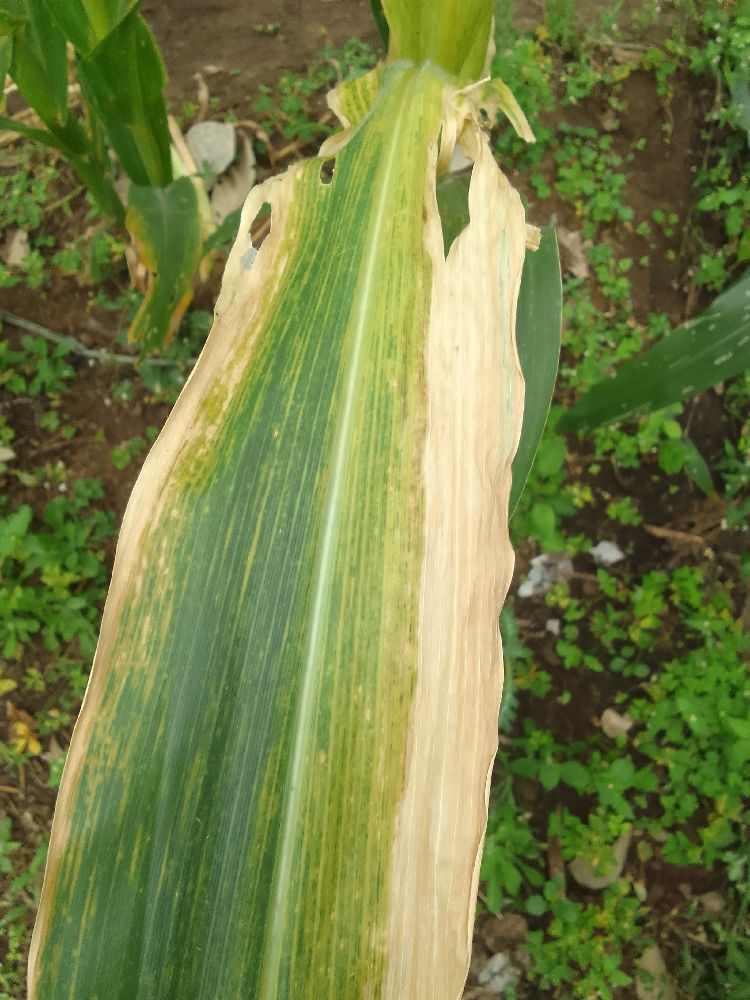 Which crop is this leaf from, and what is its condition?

maize, maize lethal necrosis
